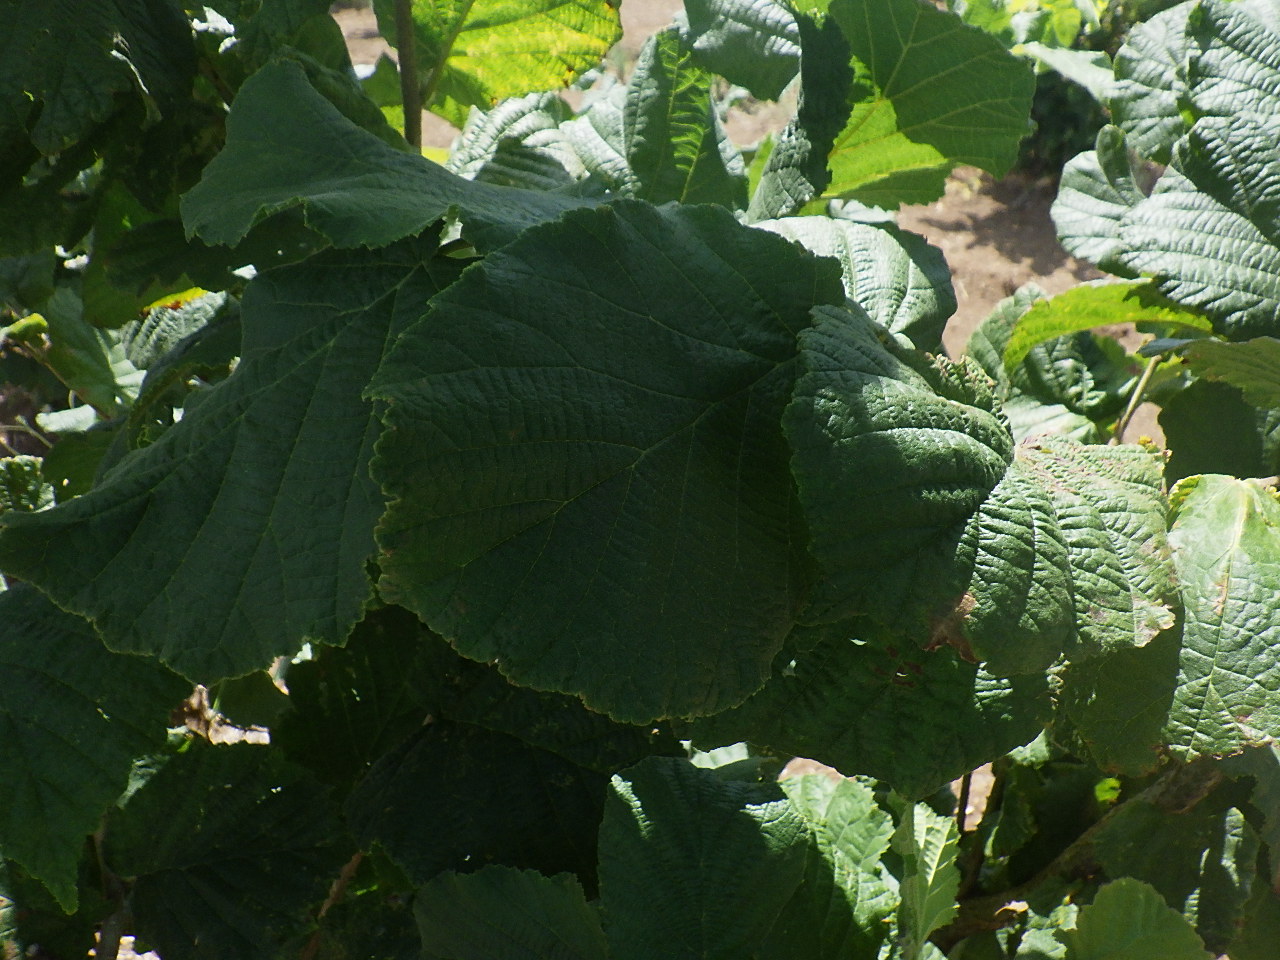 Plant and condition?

hazel, sunburn
